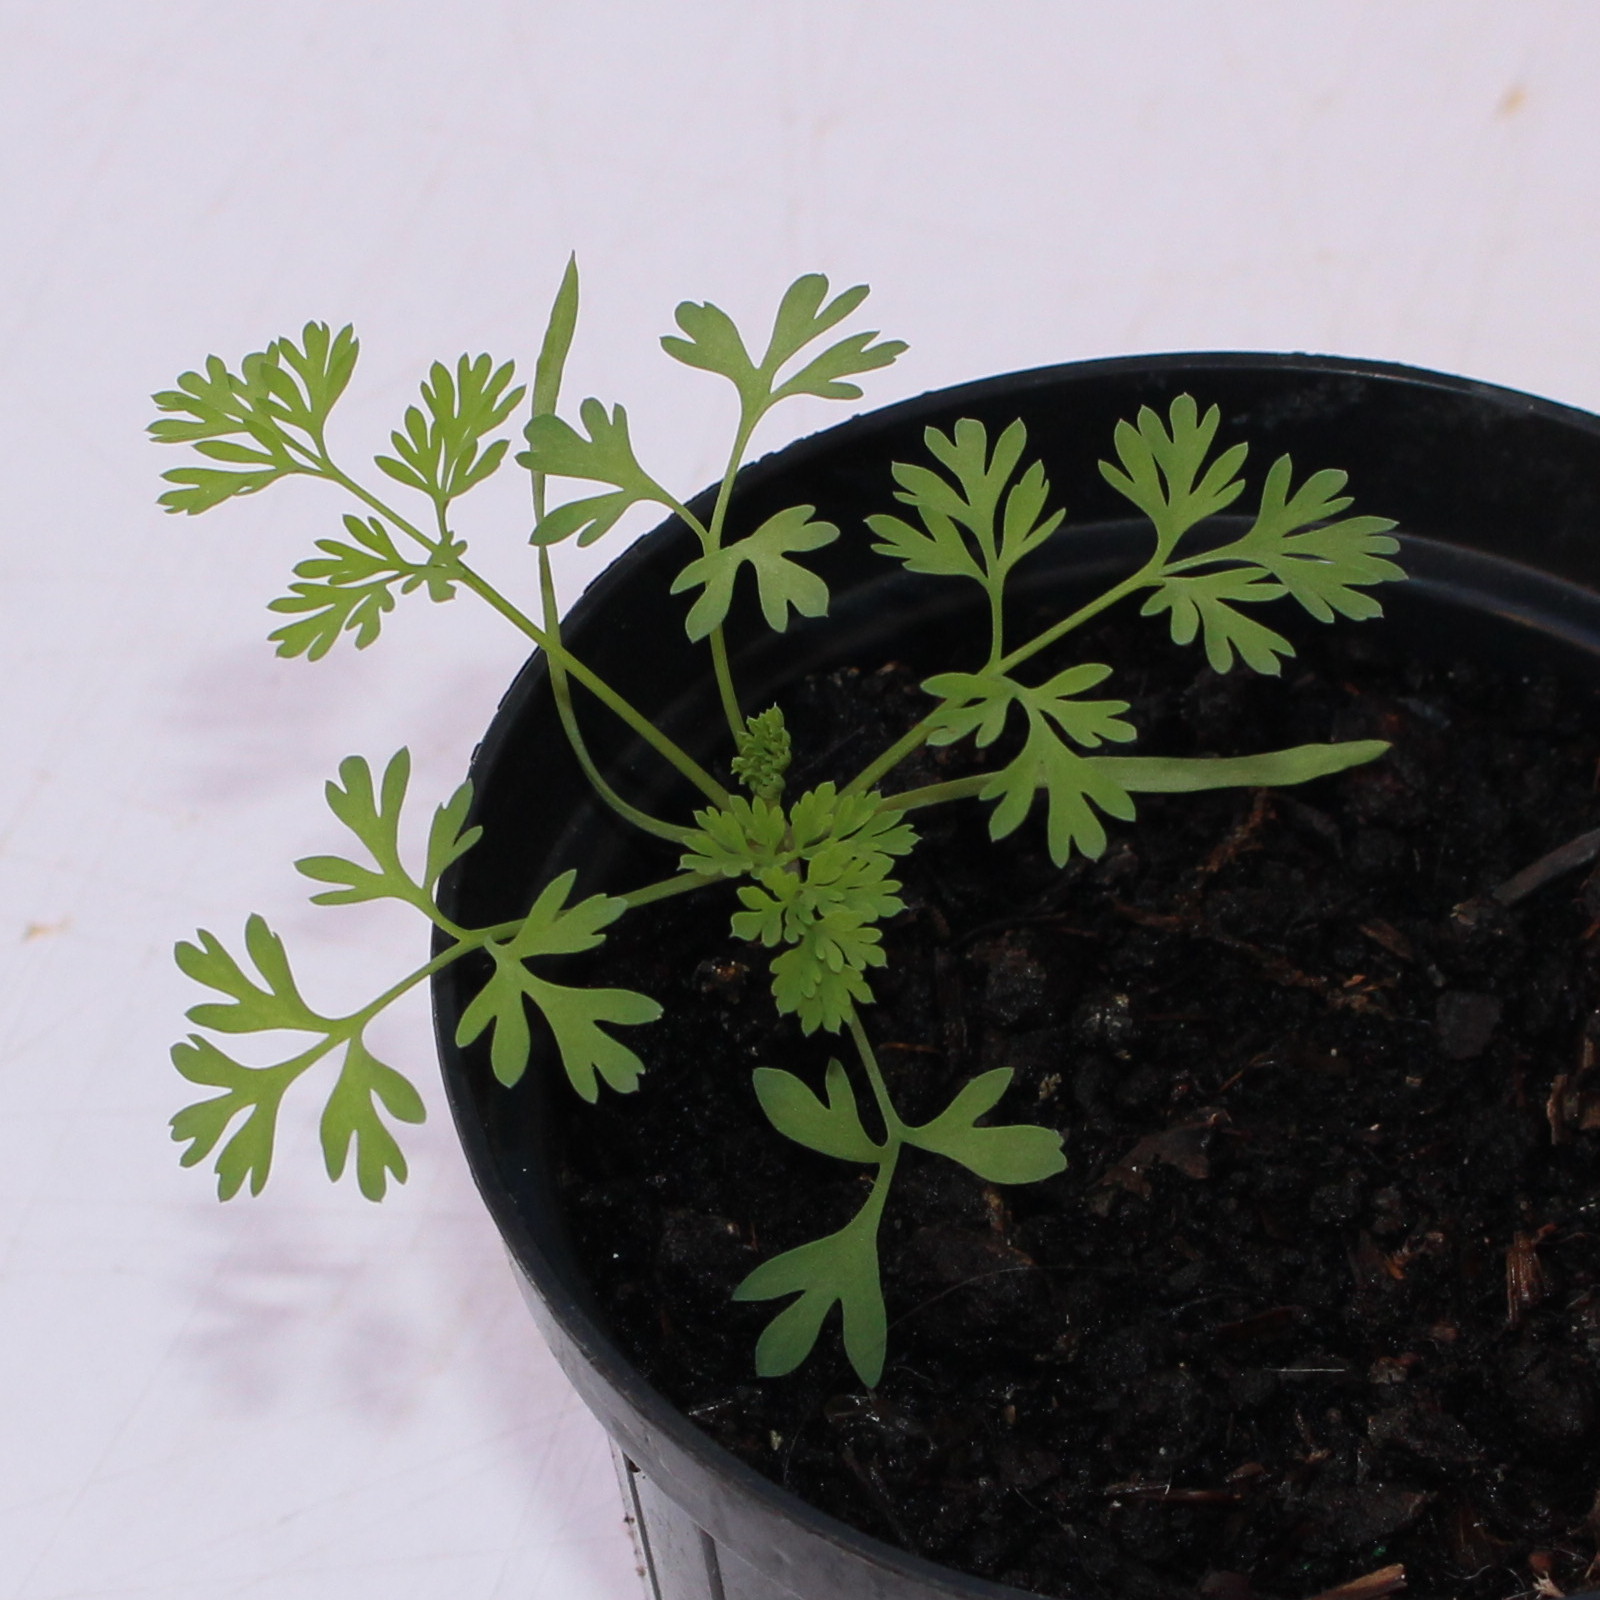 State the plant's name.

Fumaria officinalis
